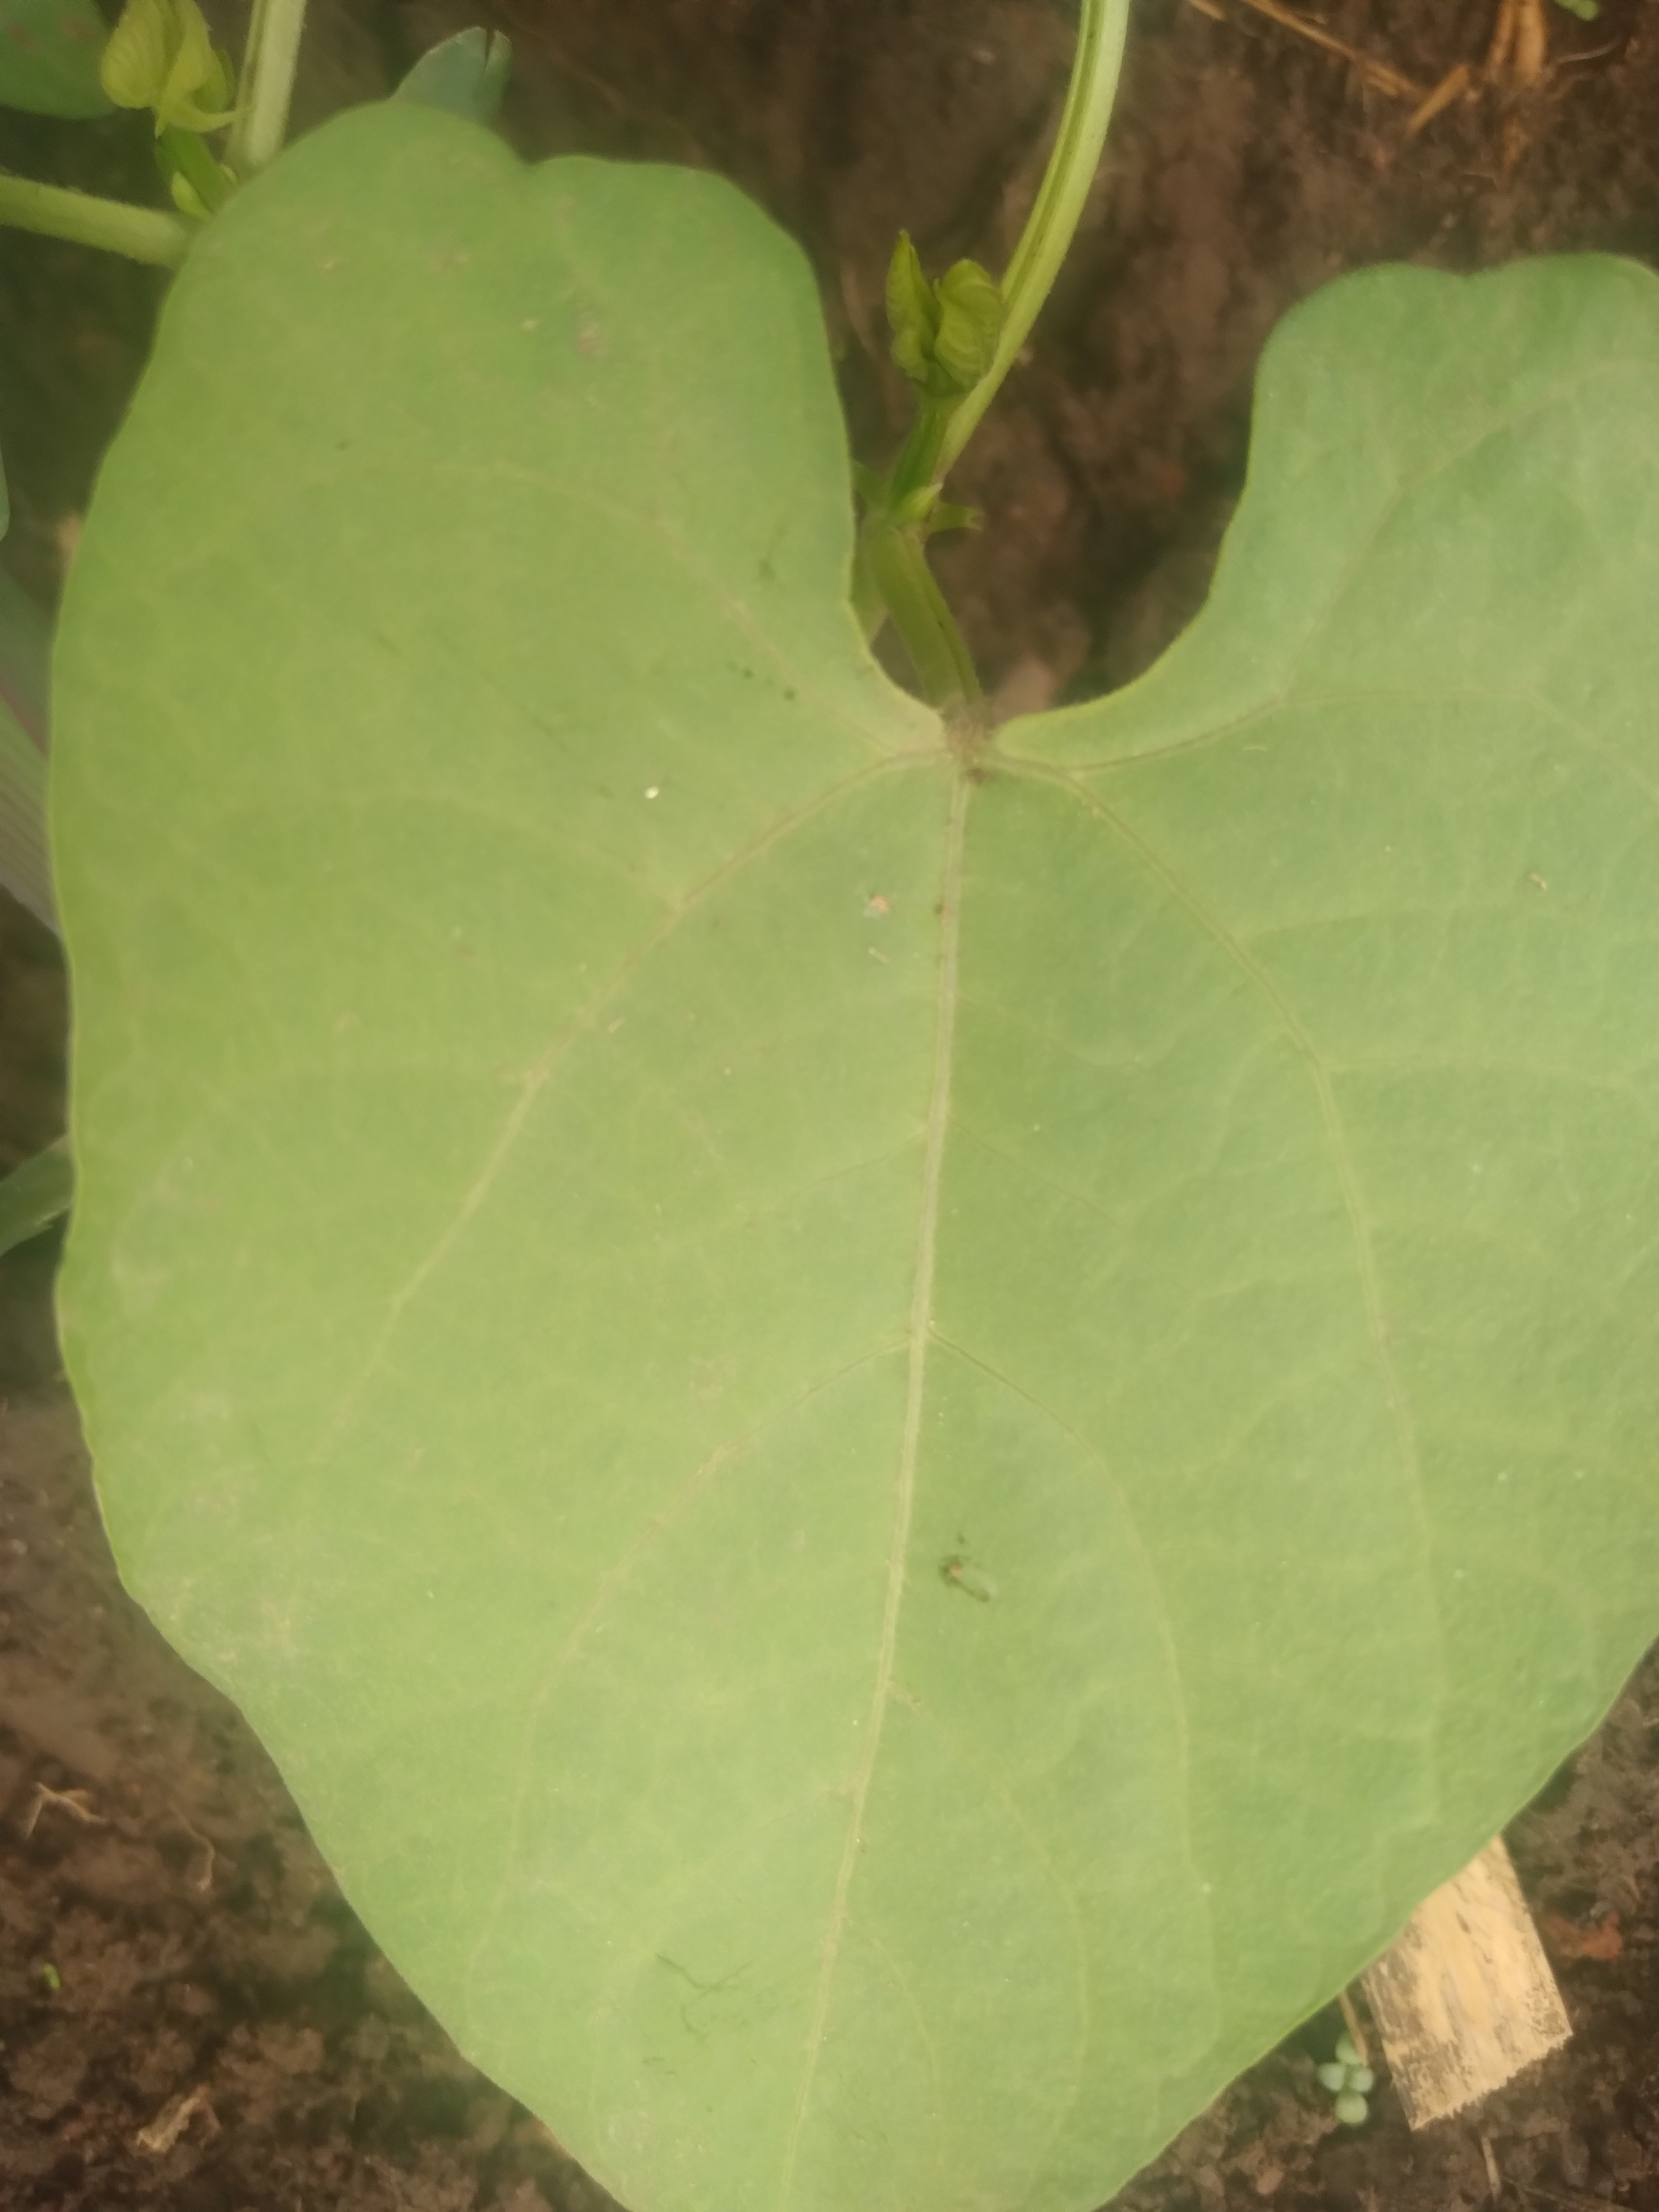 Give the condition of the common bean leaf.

healthy
